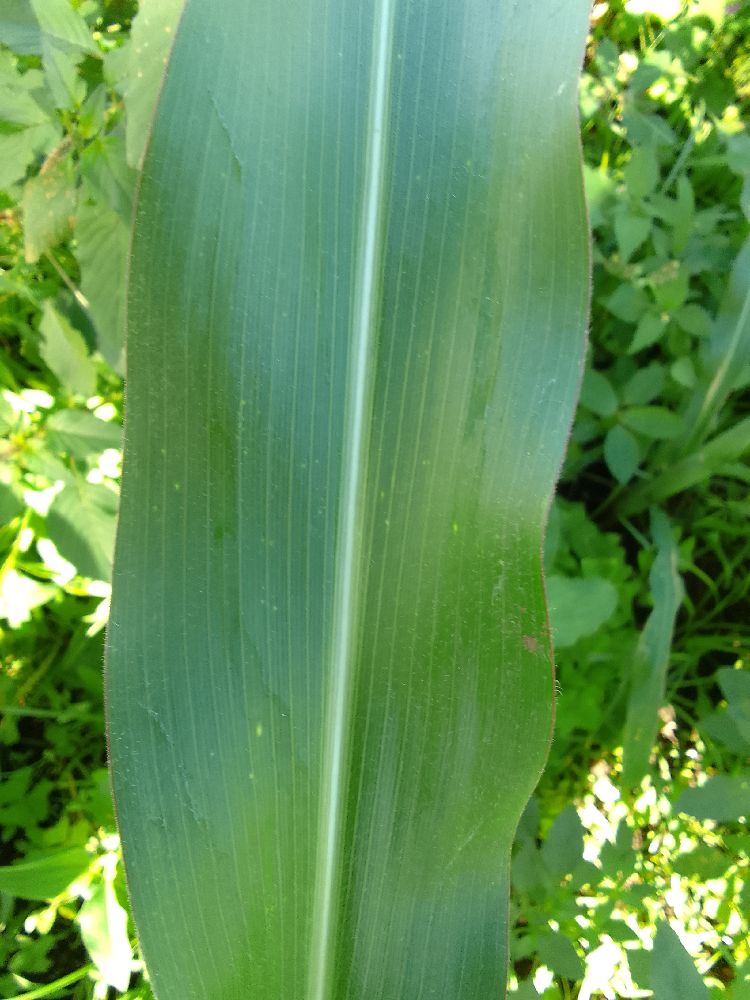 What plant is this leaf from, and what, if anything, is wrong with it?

maize, healthy
